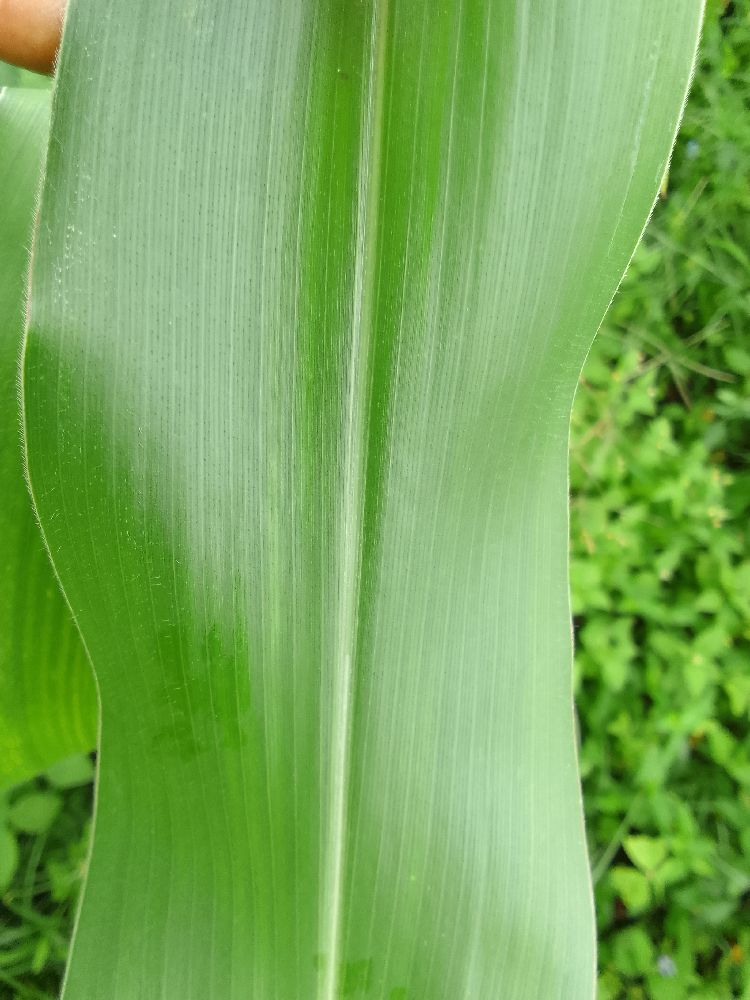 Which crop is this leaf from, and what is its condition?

maize, healthy
